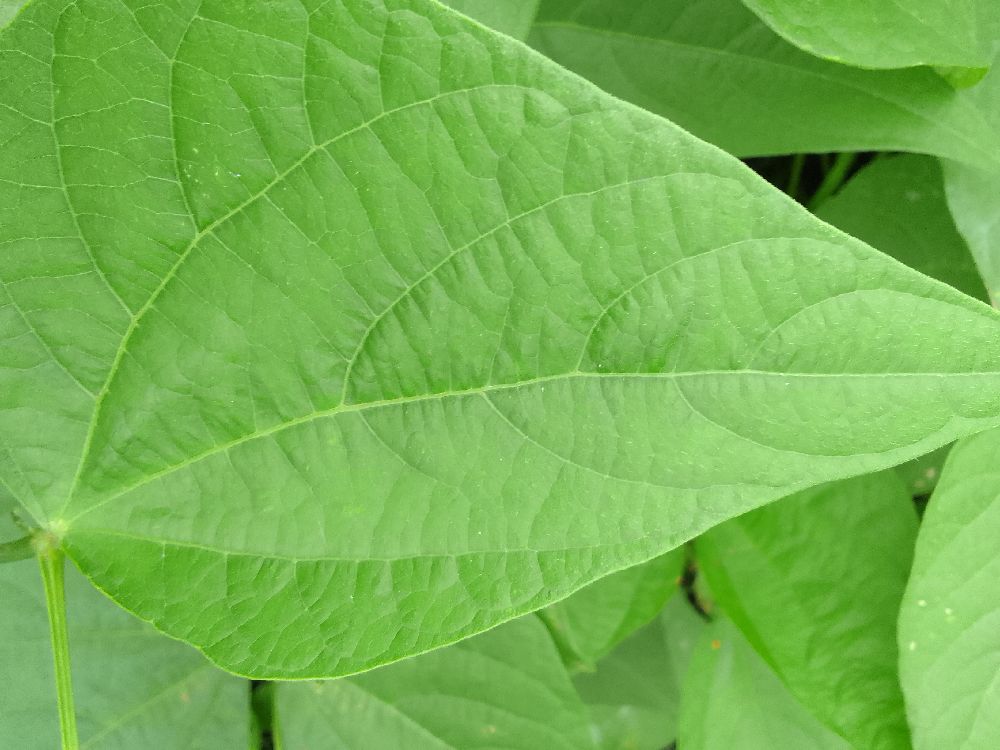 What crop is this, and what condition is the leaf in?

common bean, healthy
